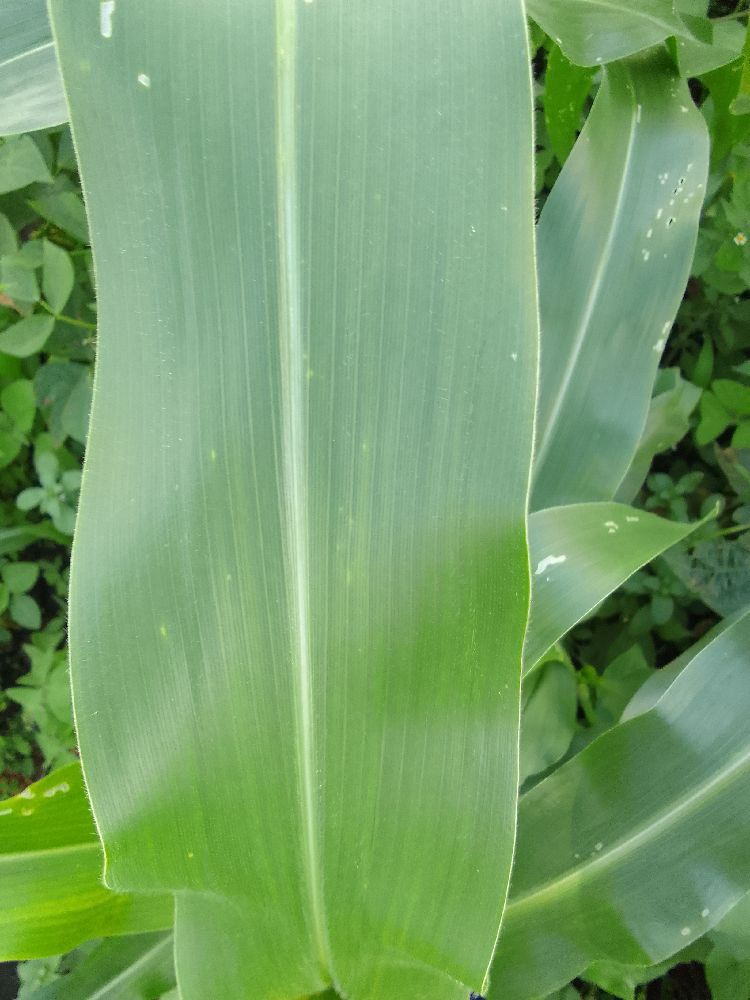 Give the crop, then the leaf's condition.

maize, healthy
